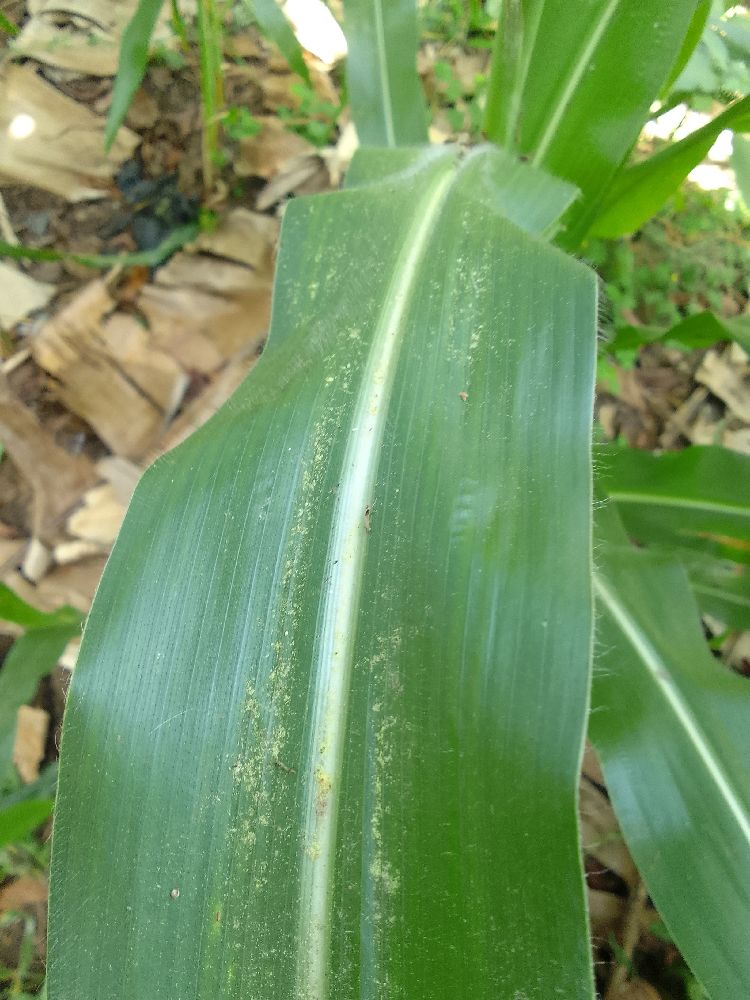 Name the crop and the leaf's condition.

maize, healthy
